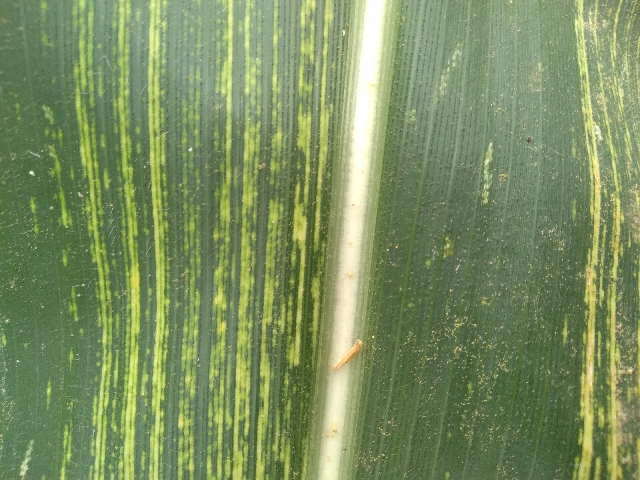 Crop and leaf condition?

maize, maize streak virus
